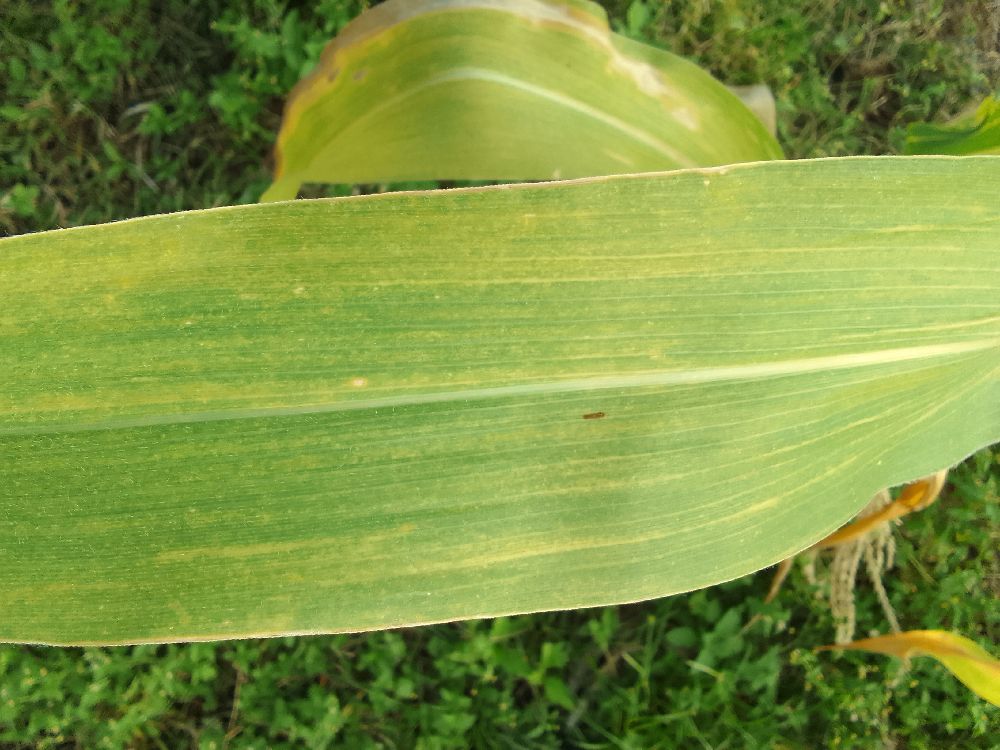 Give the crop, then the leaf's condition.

maize, maize lethal necrosis
